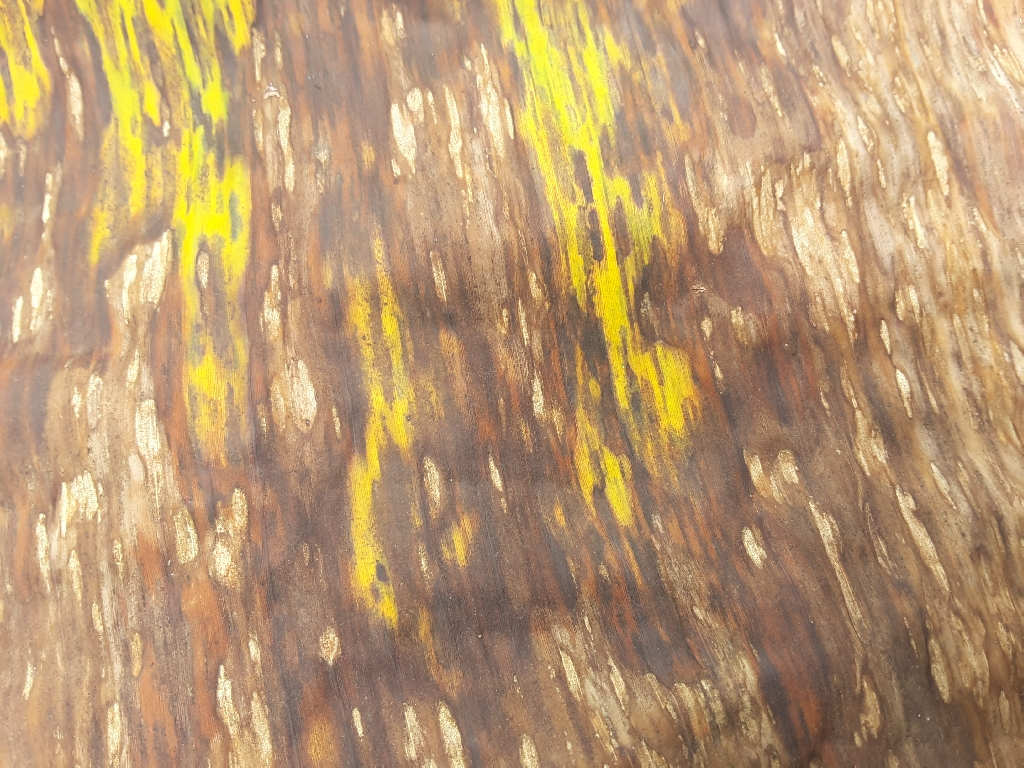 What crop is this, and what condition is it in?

banana, black sigatoka
